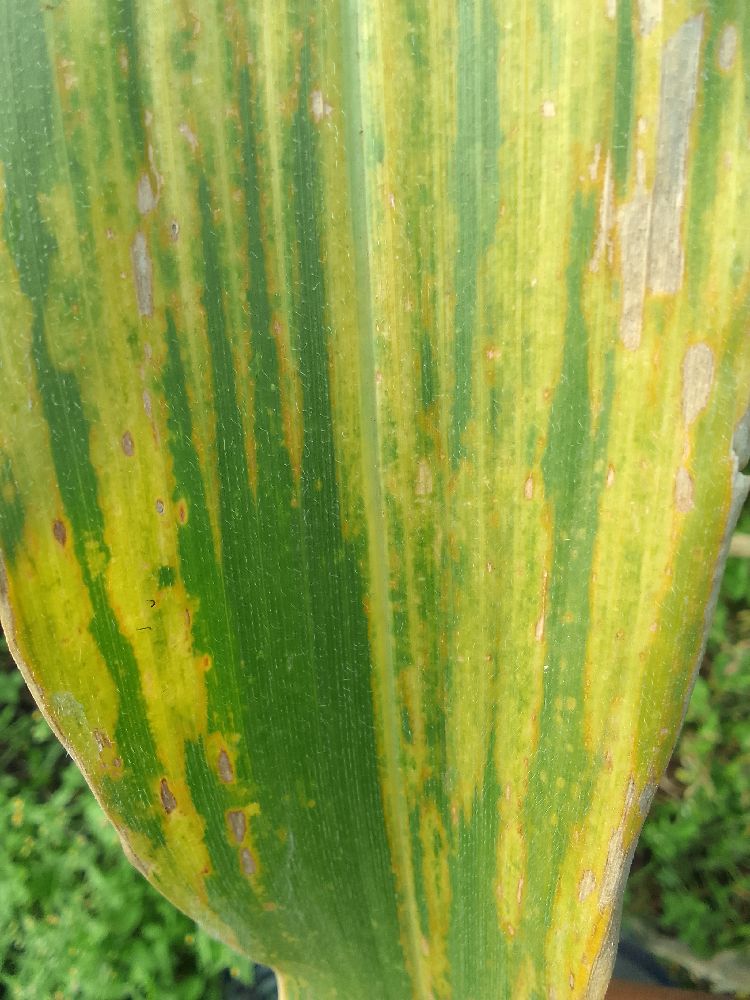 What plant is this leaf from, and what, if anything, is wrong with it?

maize, maize lethal necrosis
